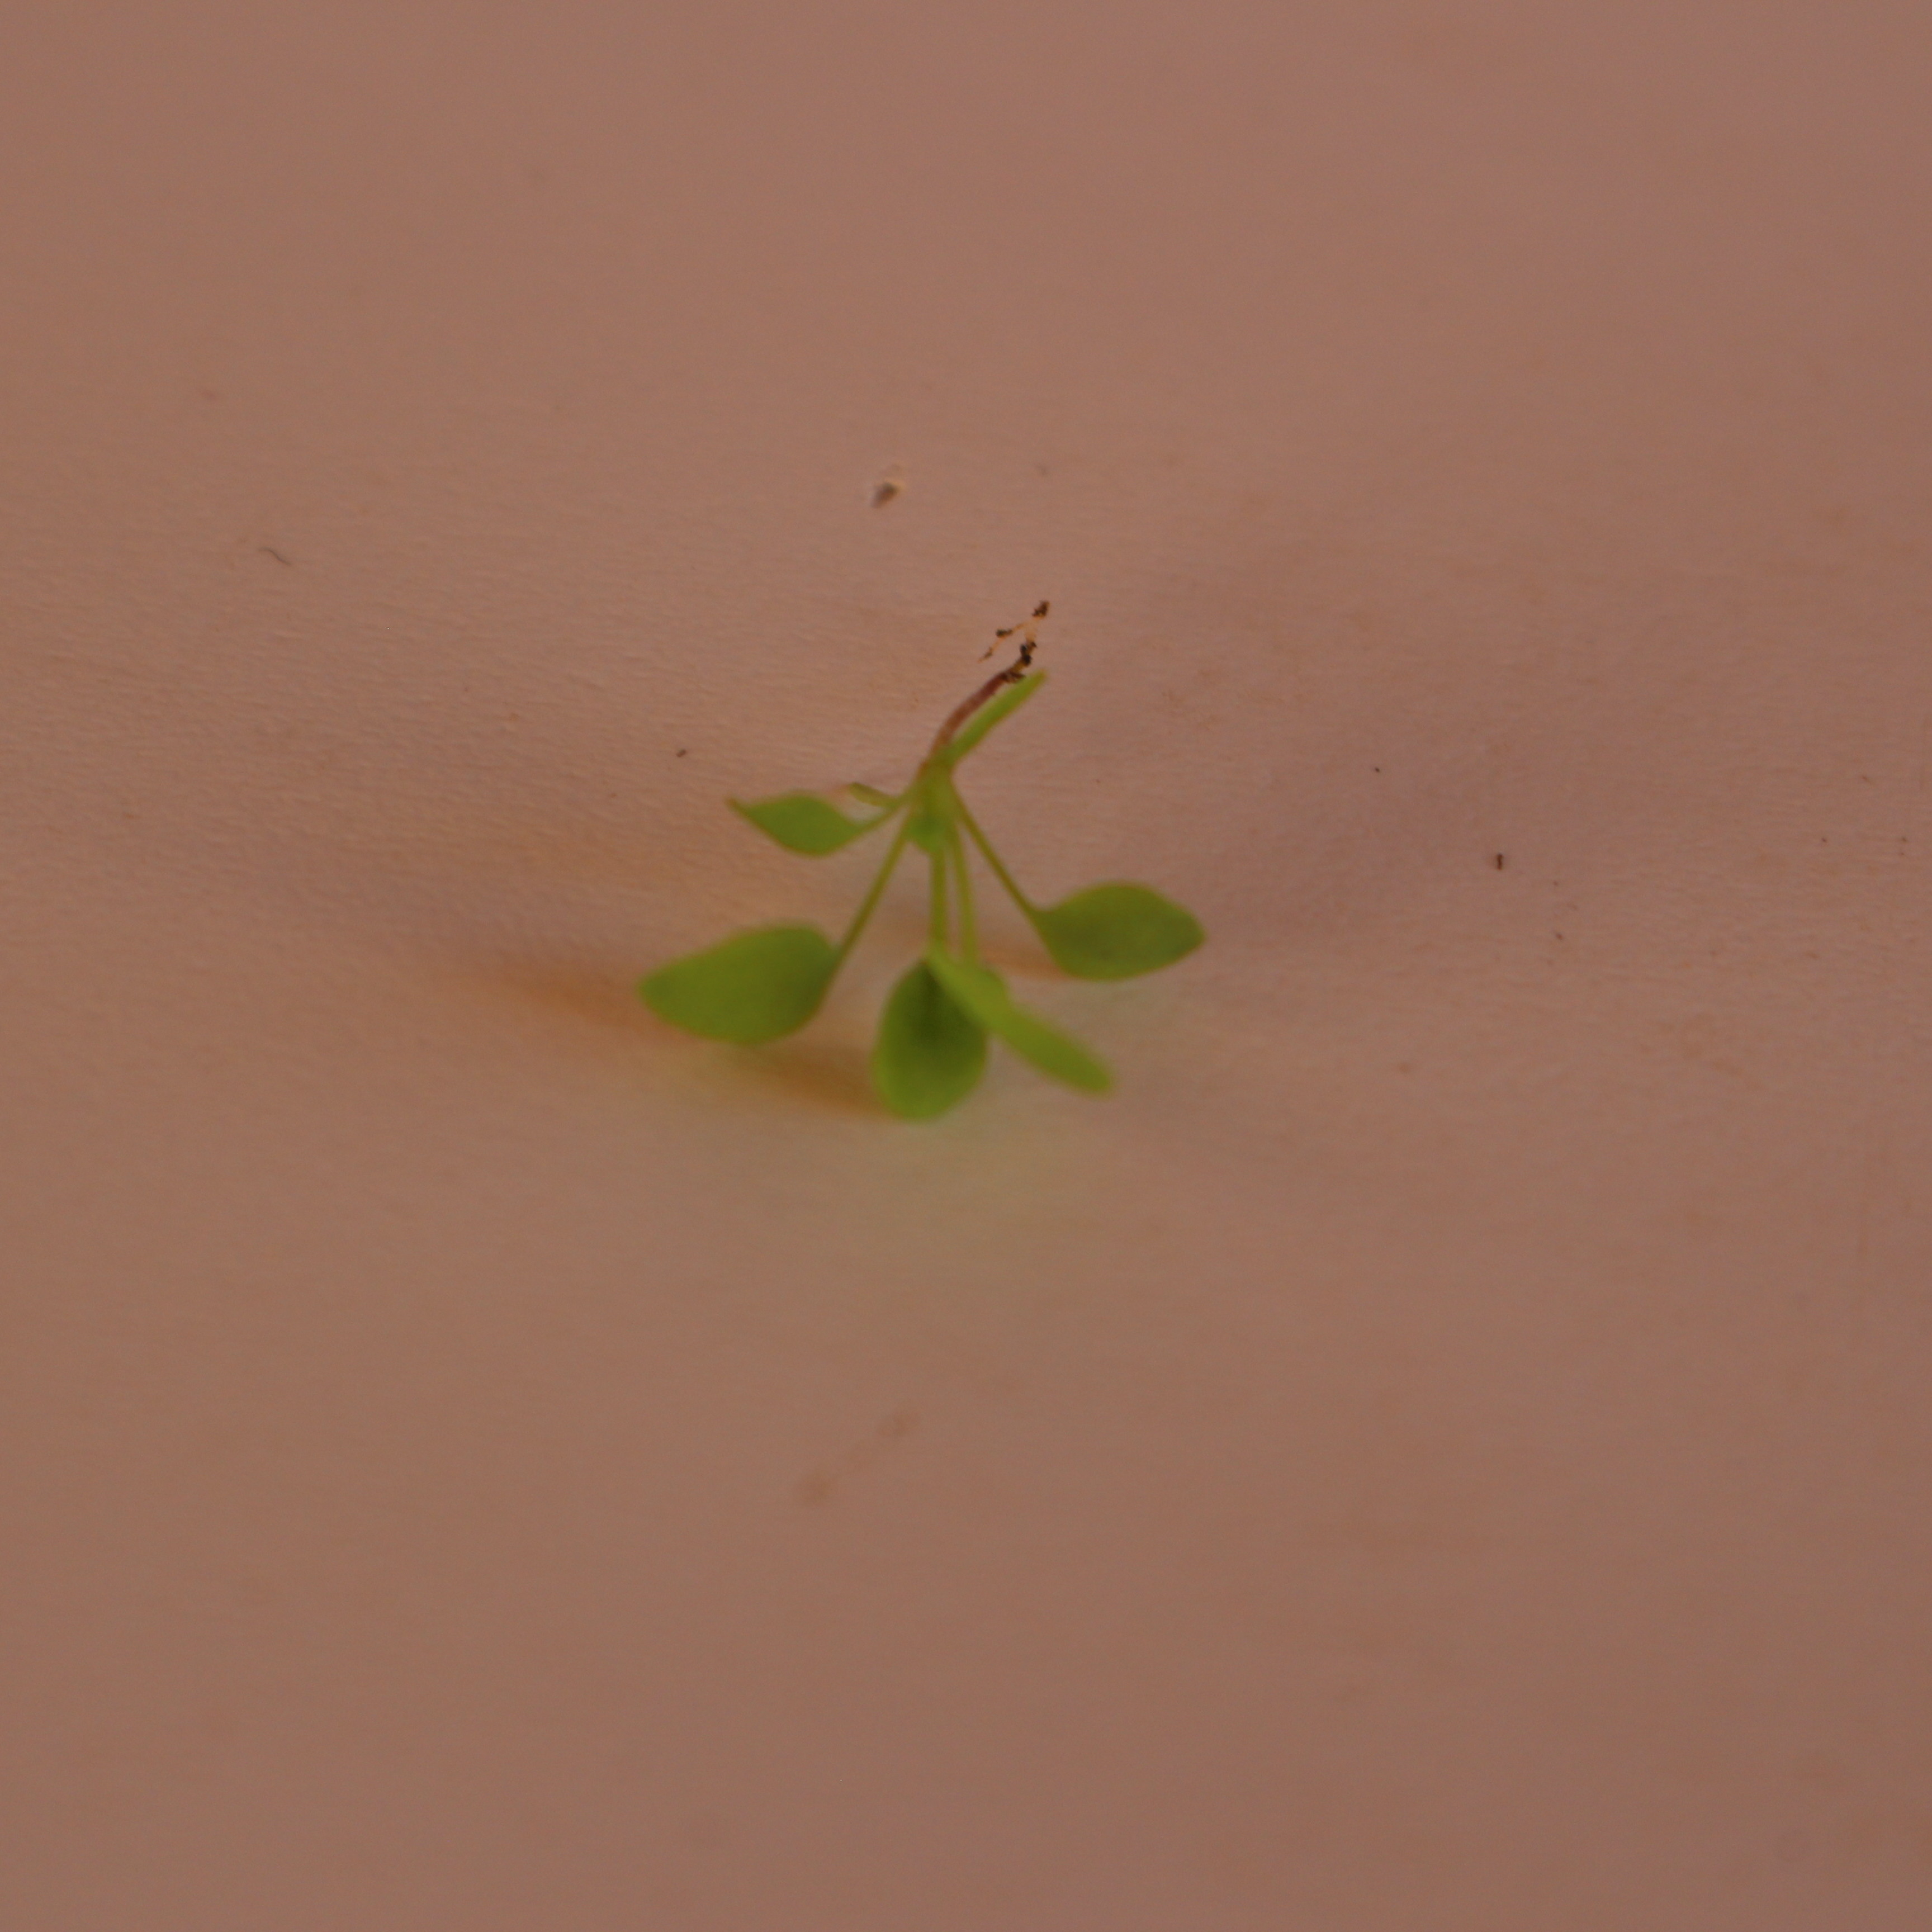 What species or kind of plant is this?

Papaver rhoeas
